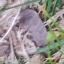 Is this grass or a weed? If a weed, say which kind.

grass
